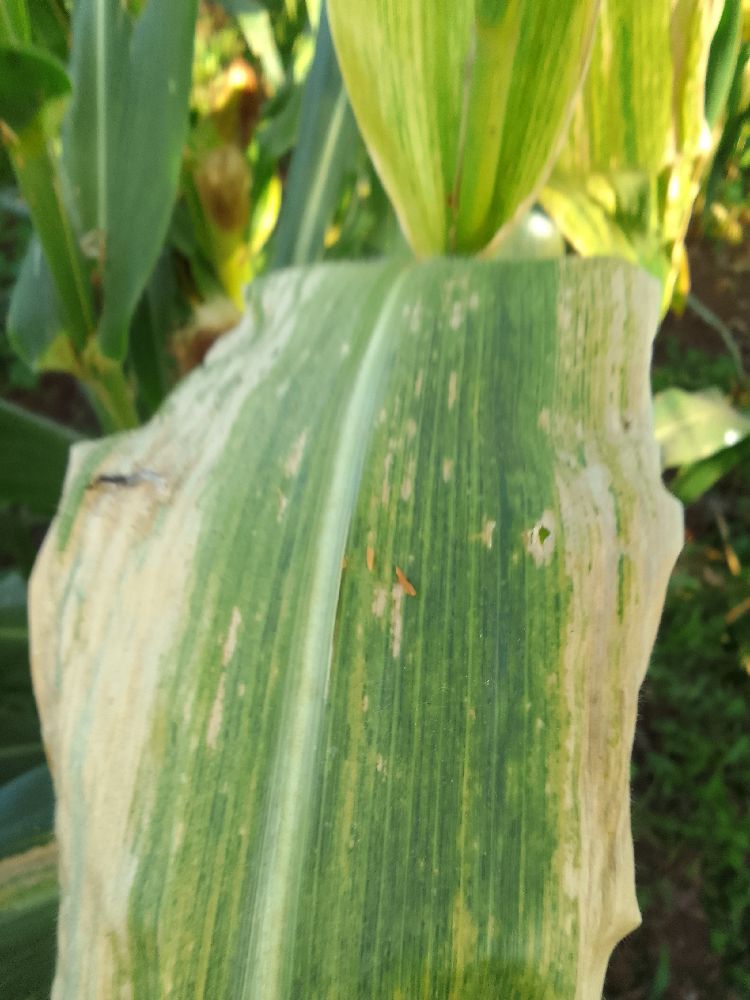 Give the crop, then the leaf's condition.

maize, maize lethal necrosis
